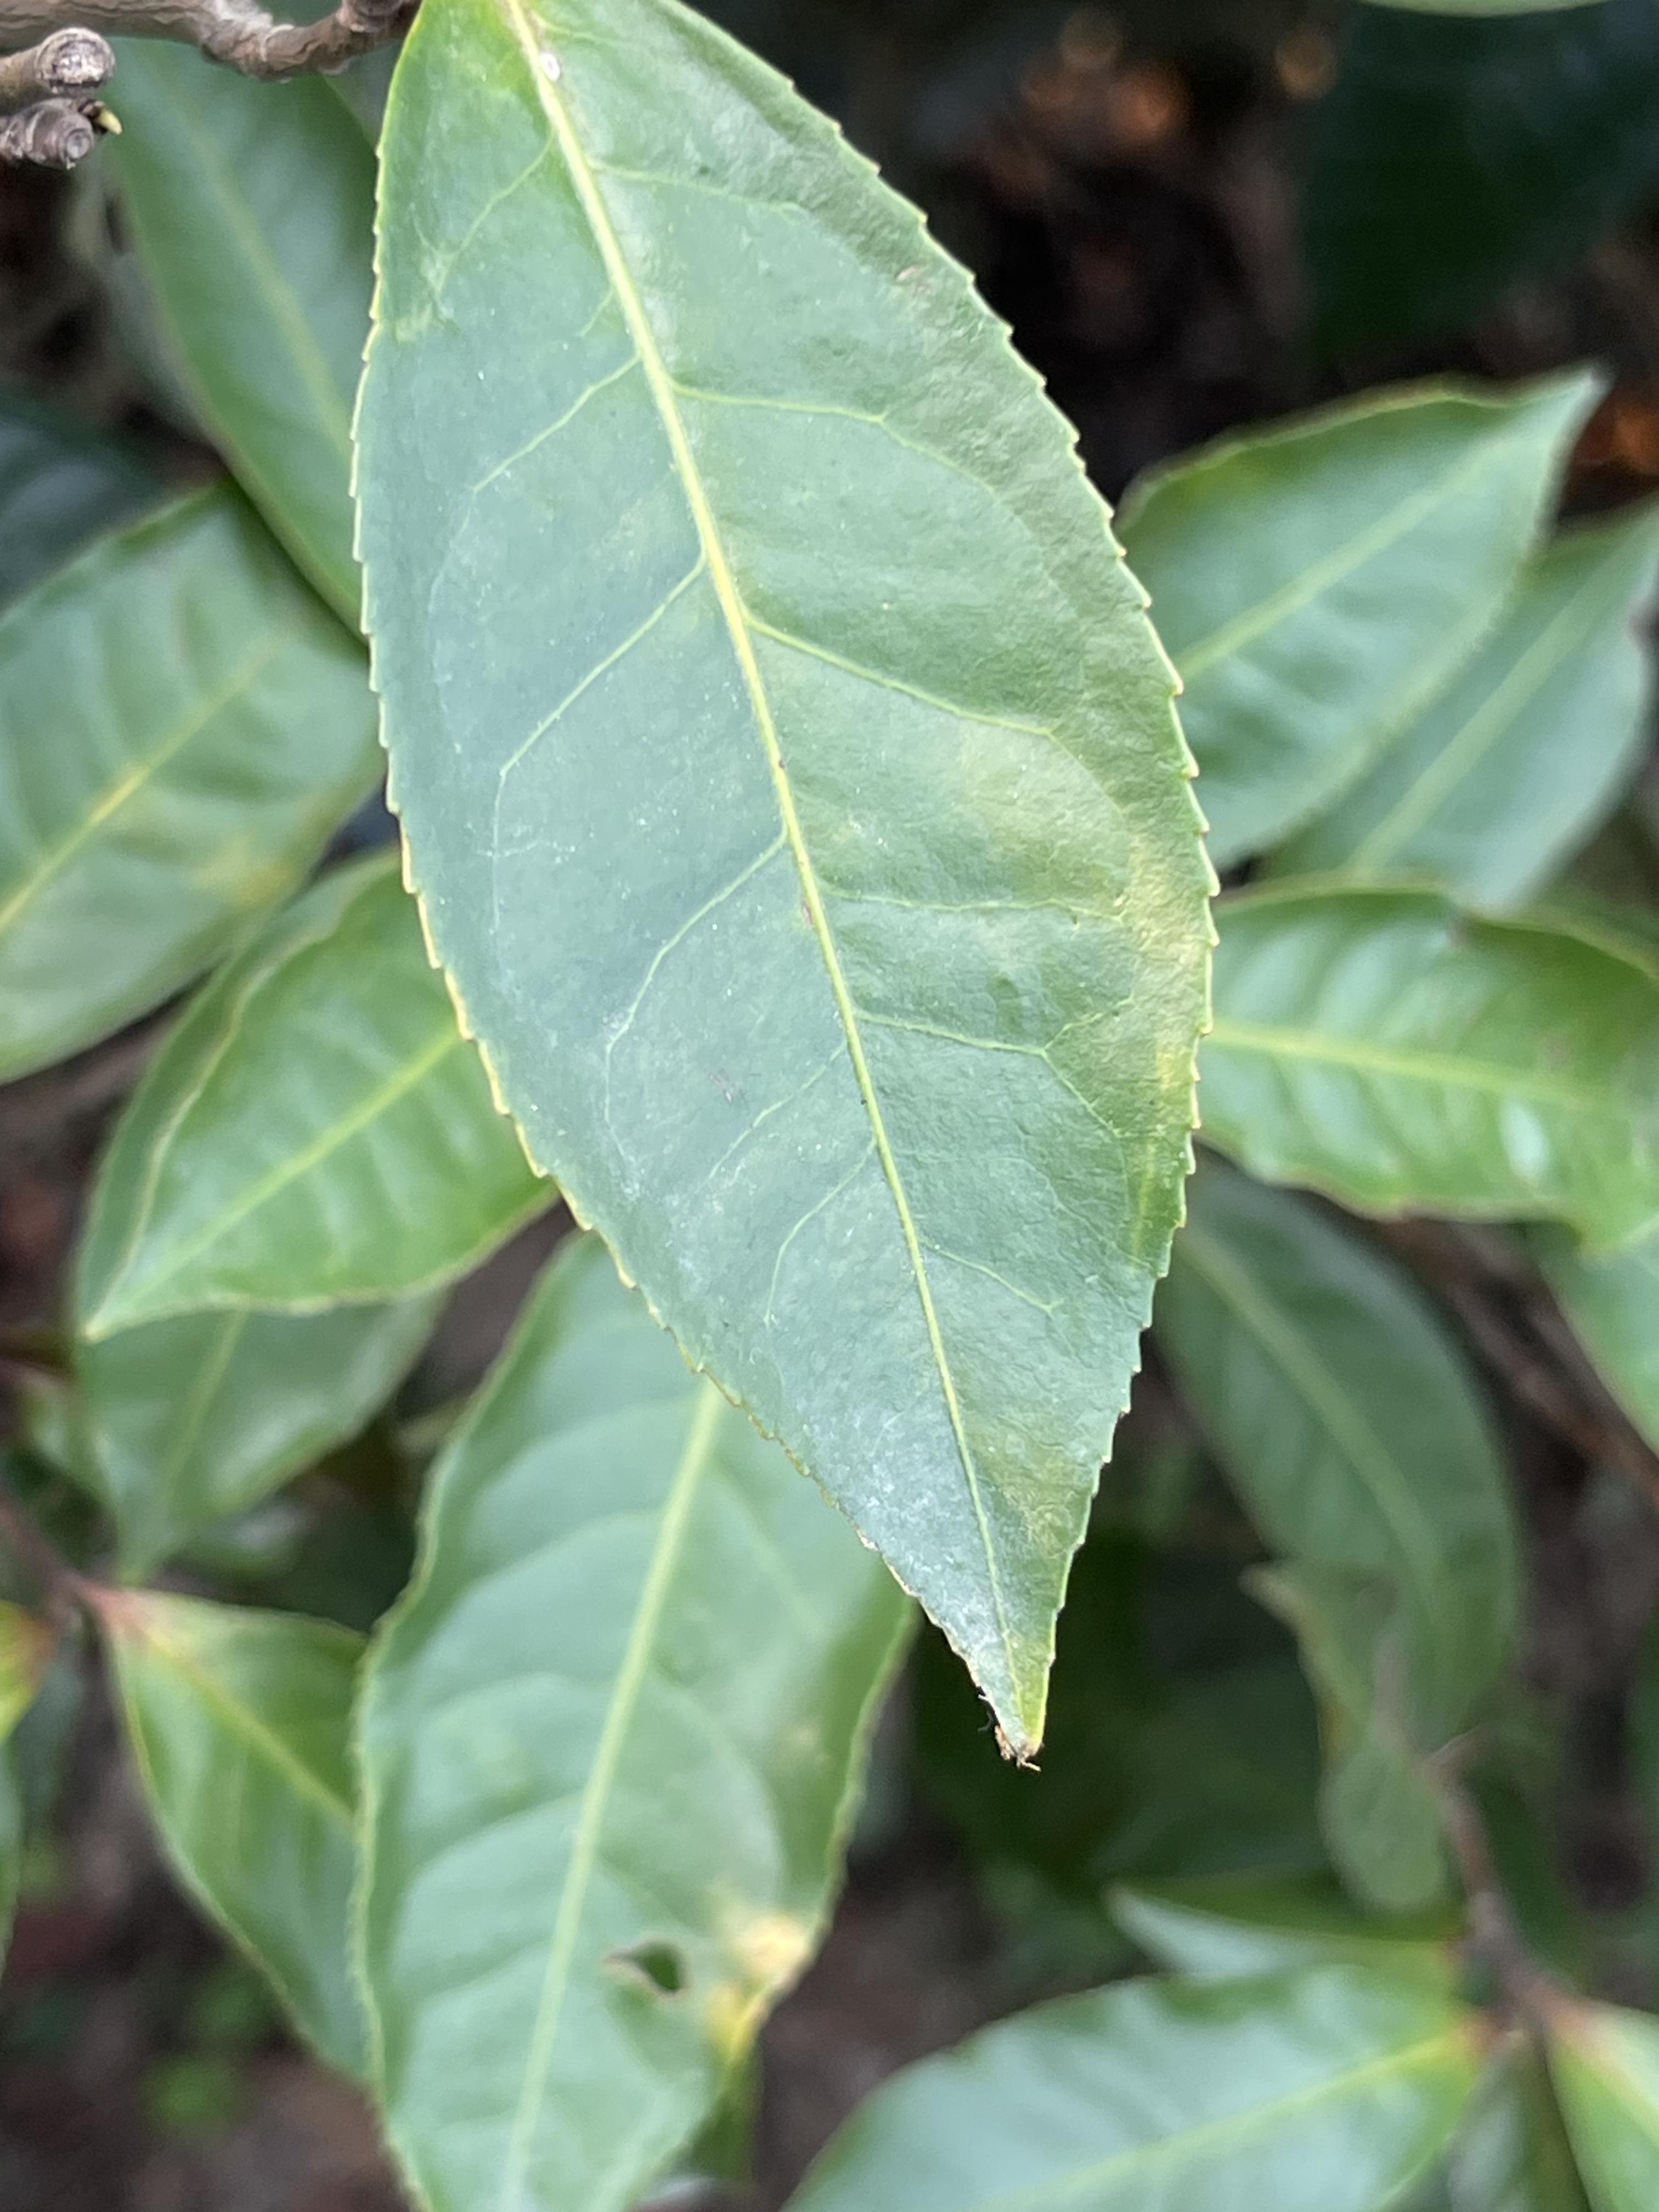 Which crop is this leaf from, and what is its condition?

tea, healthy leaf
